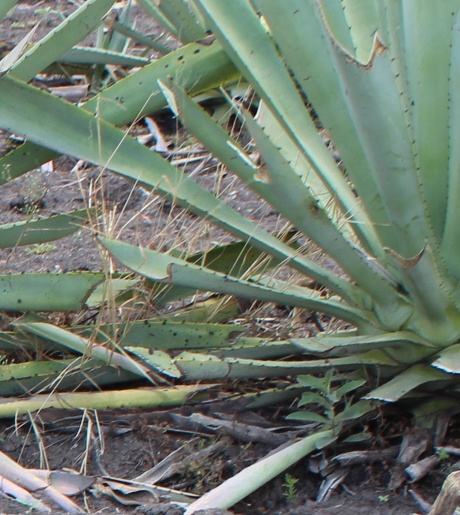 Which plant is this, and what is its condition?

agave, healthy
